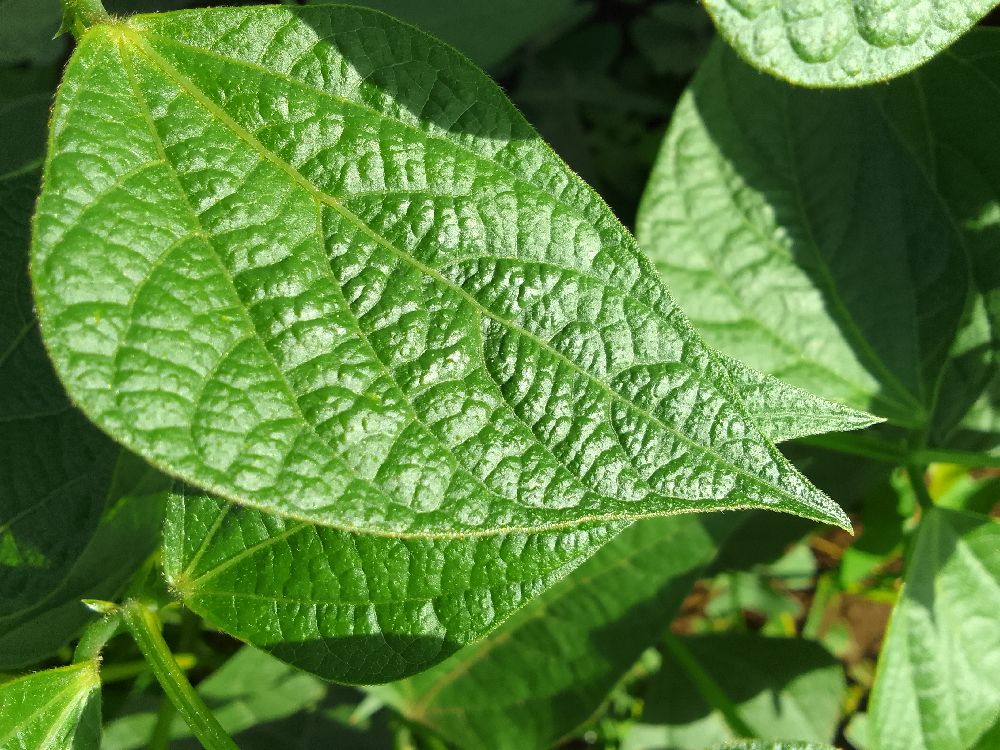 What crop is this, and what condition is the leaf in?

common bean, healthy
